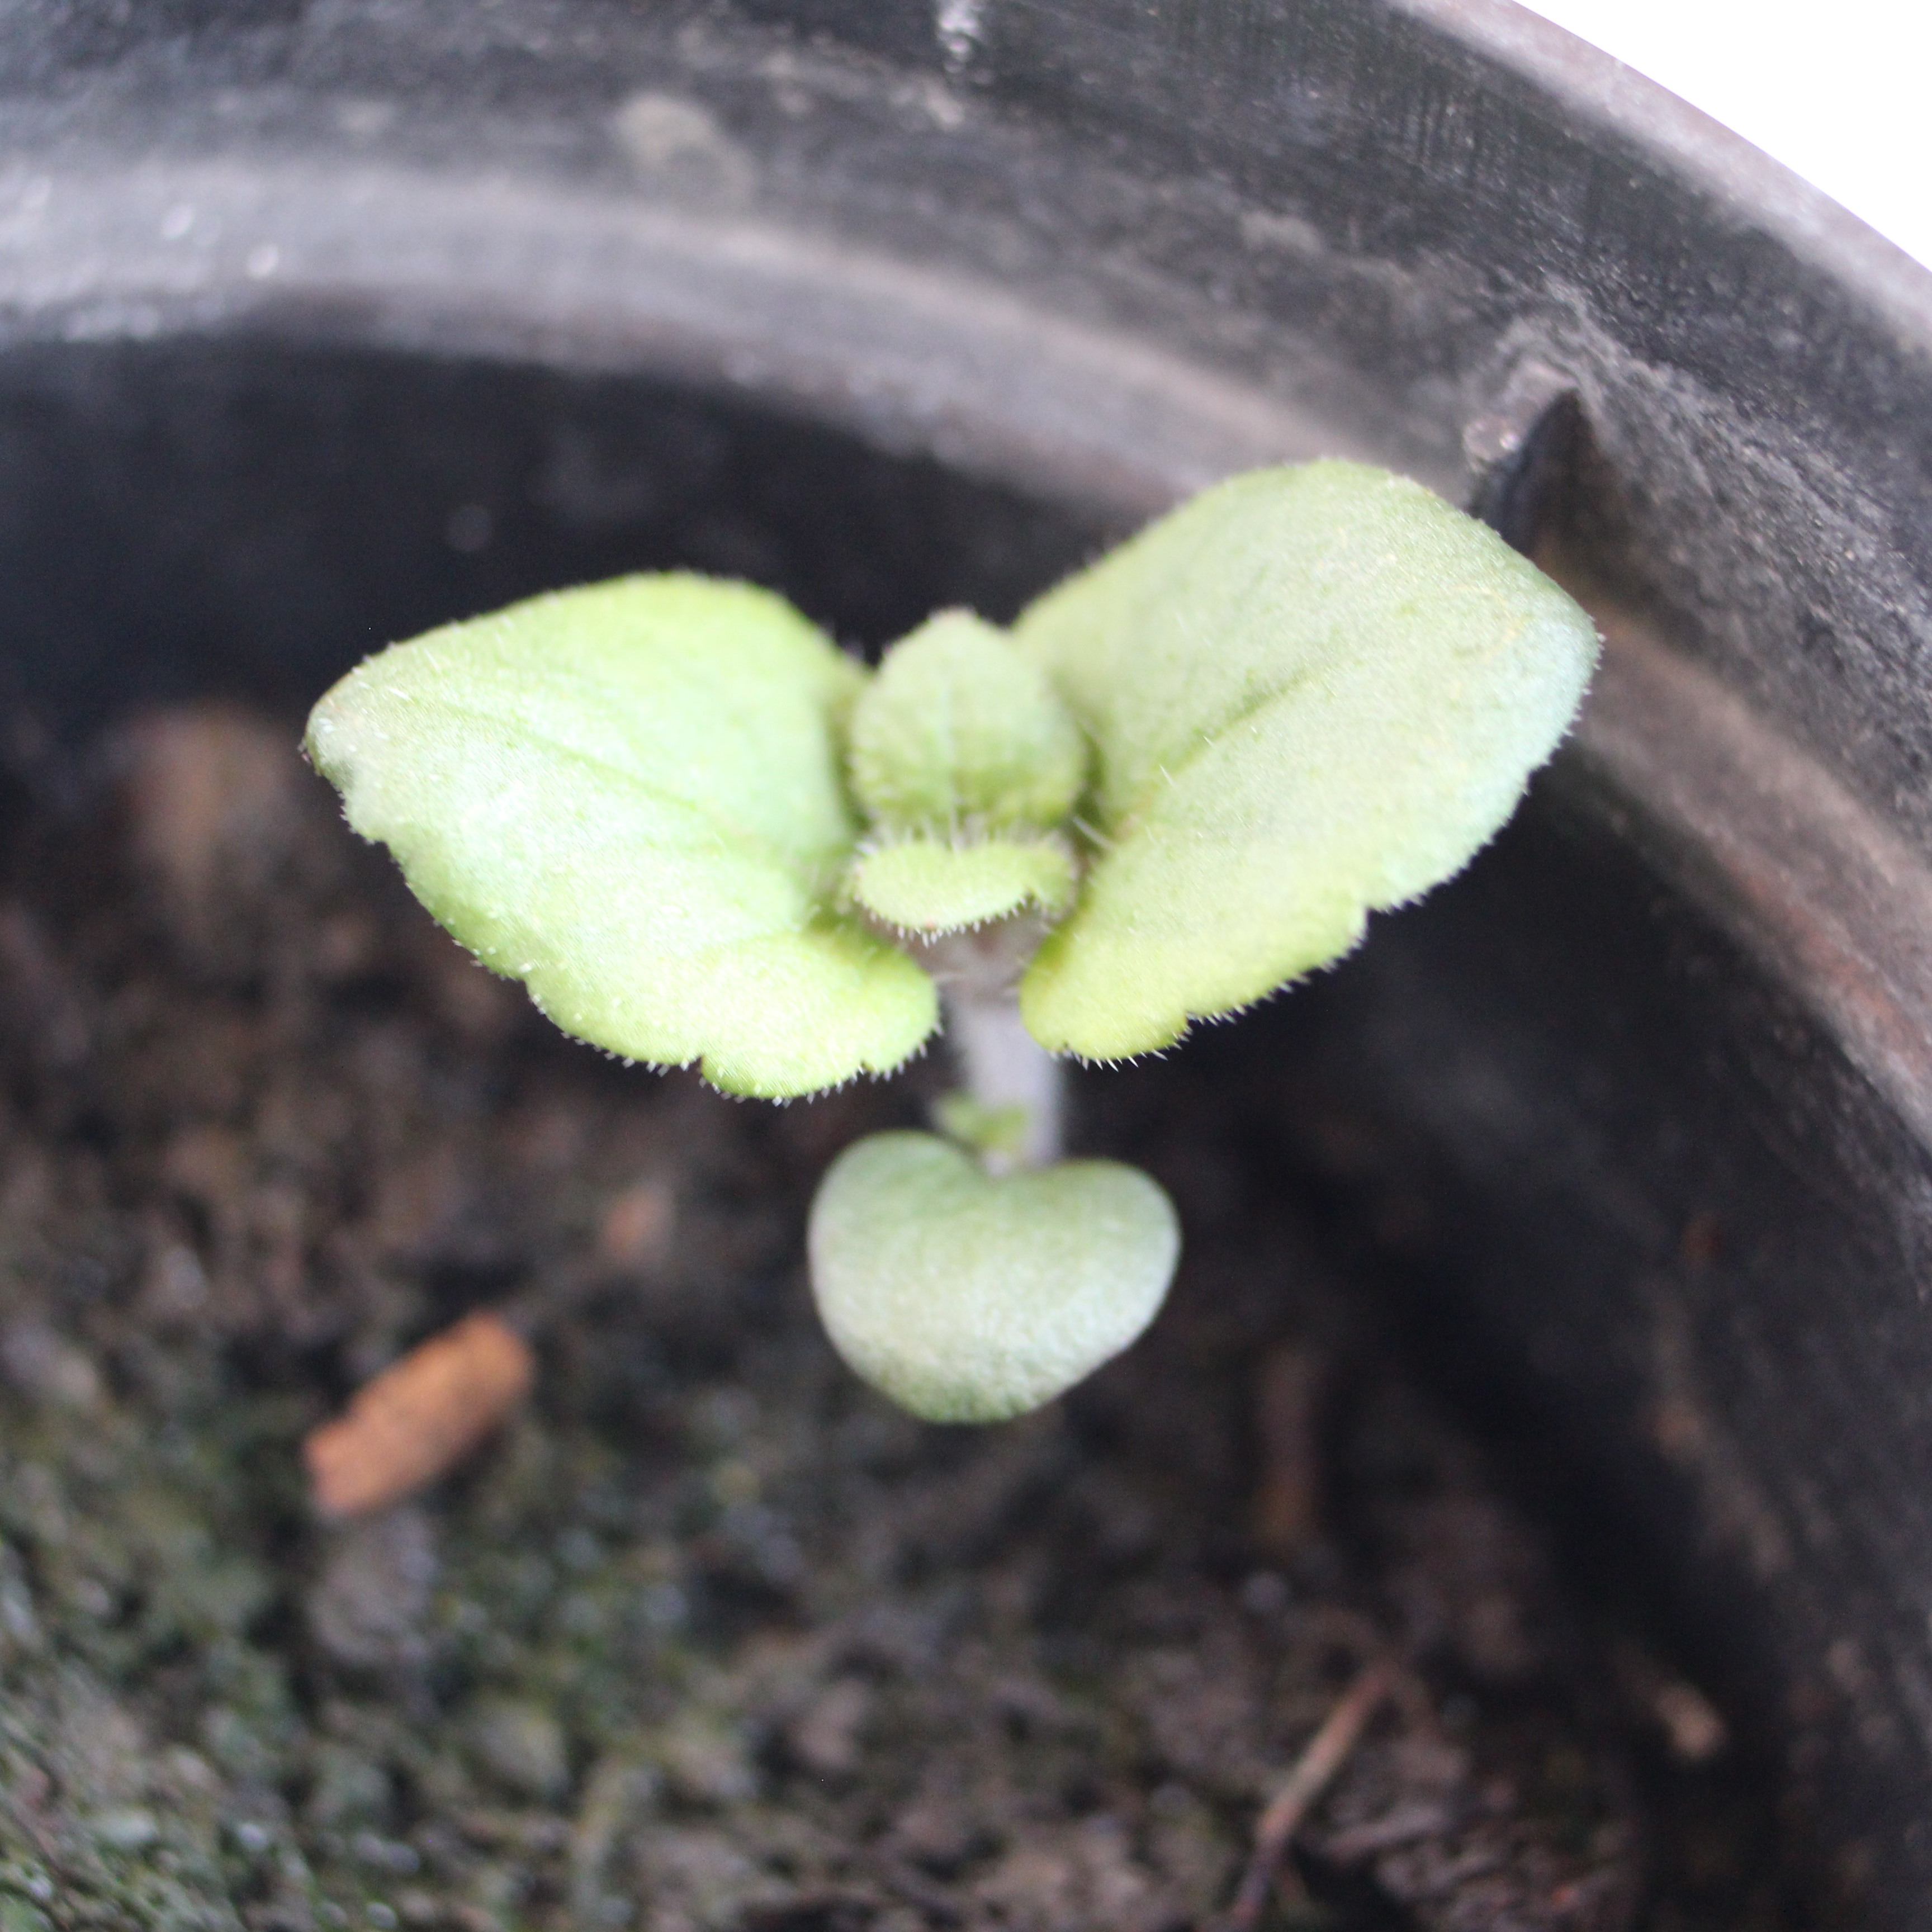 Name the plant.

Veronica persica
